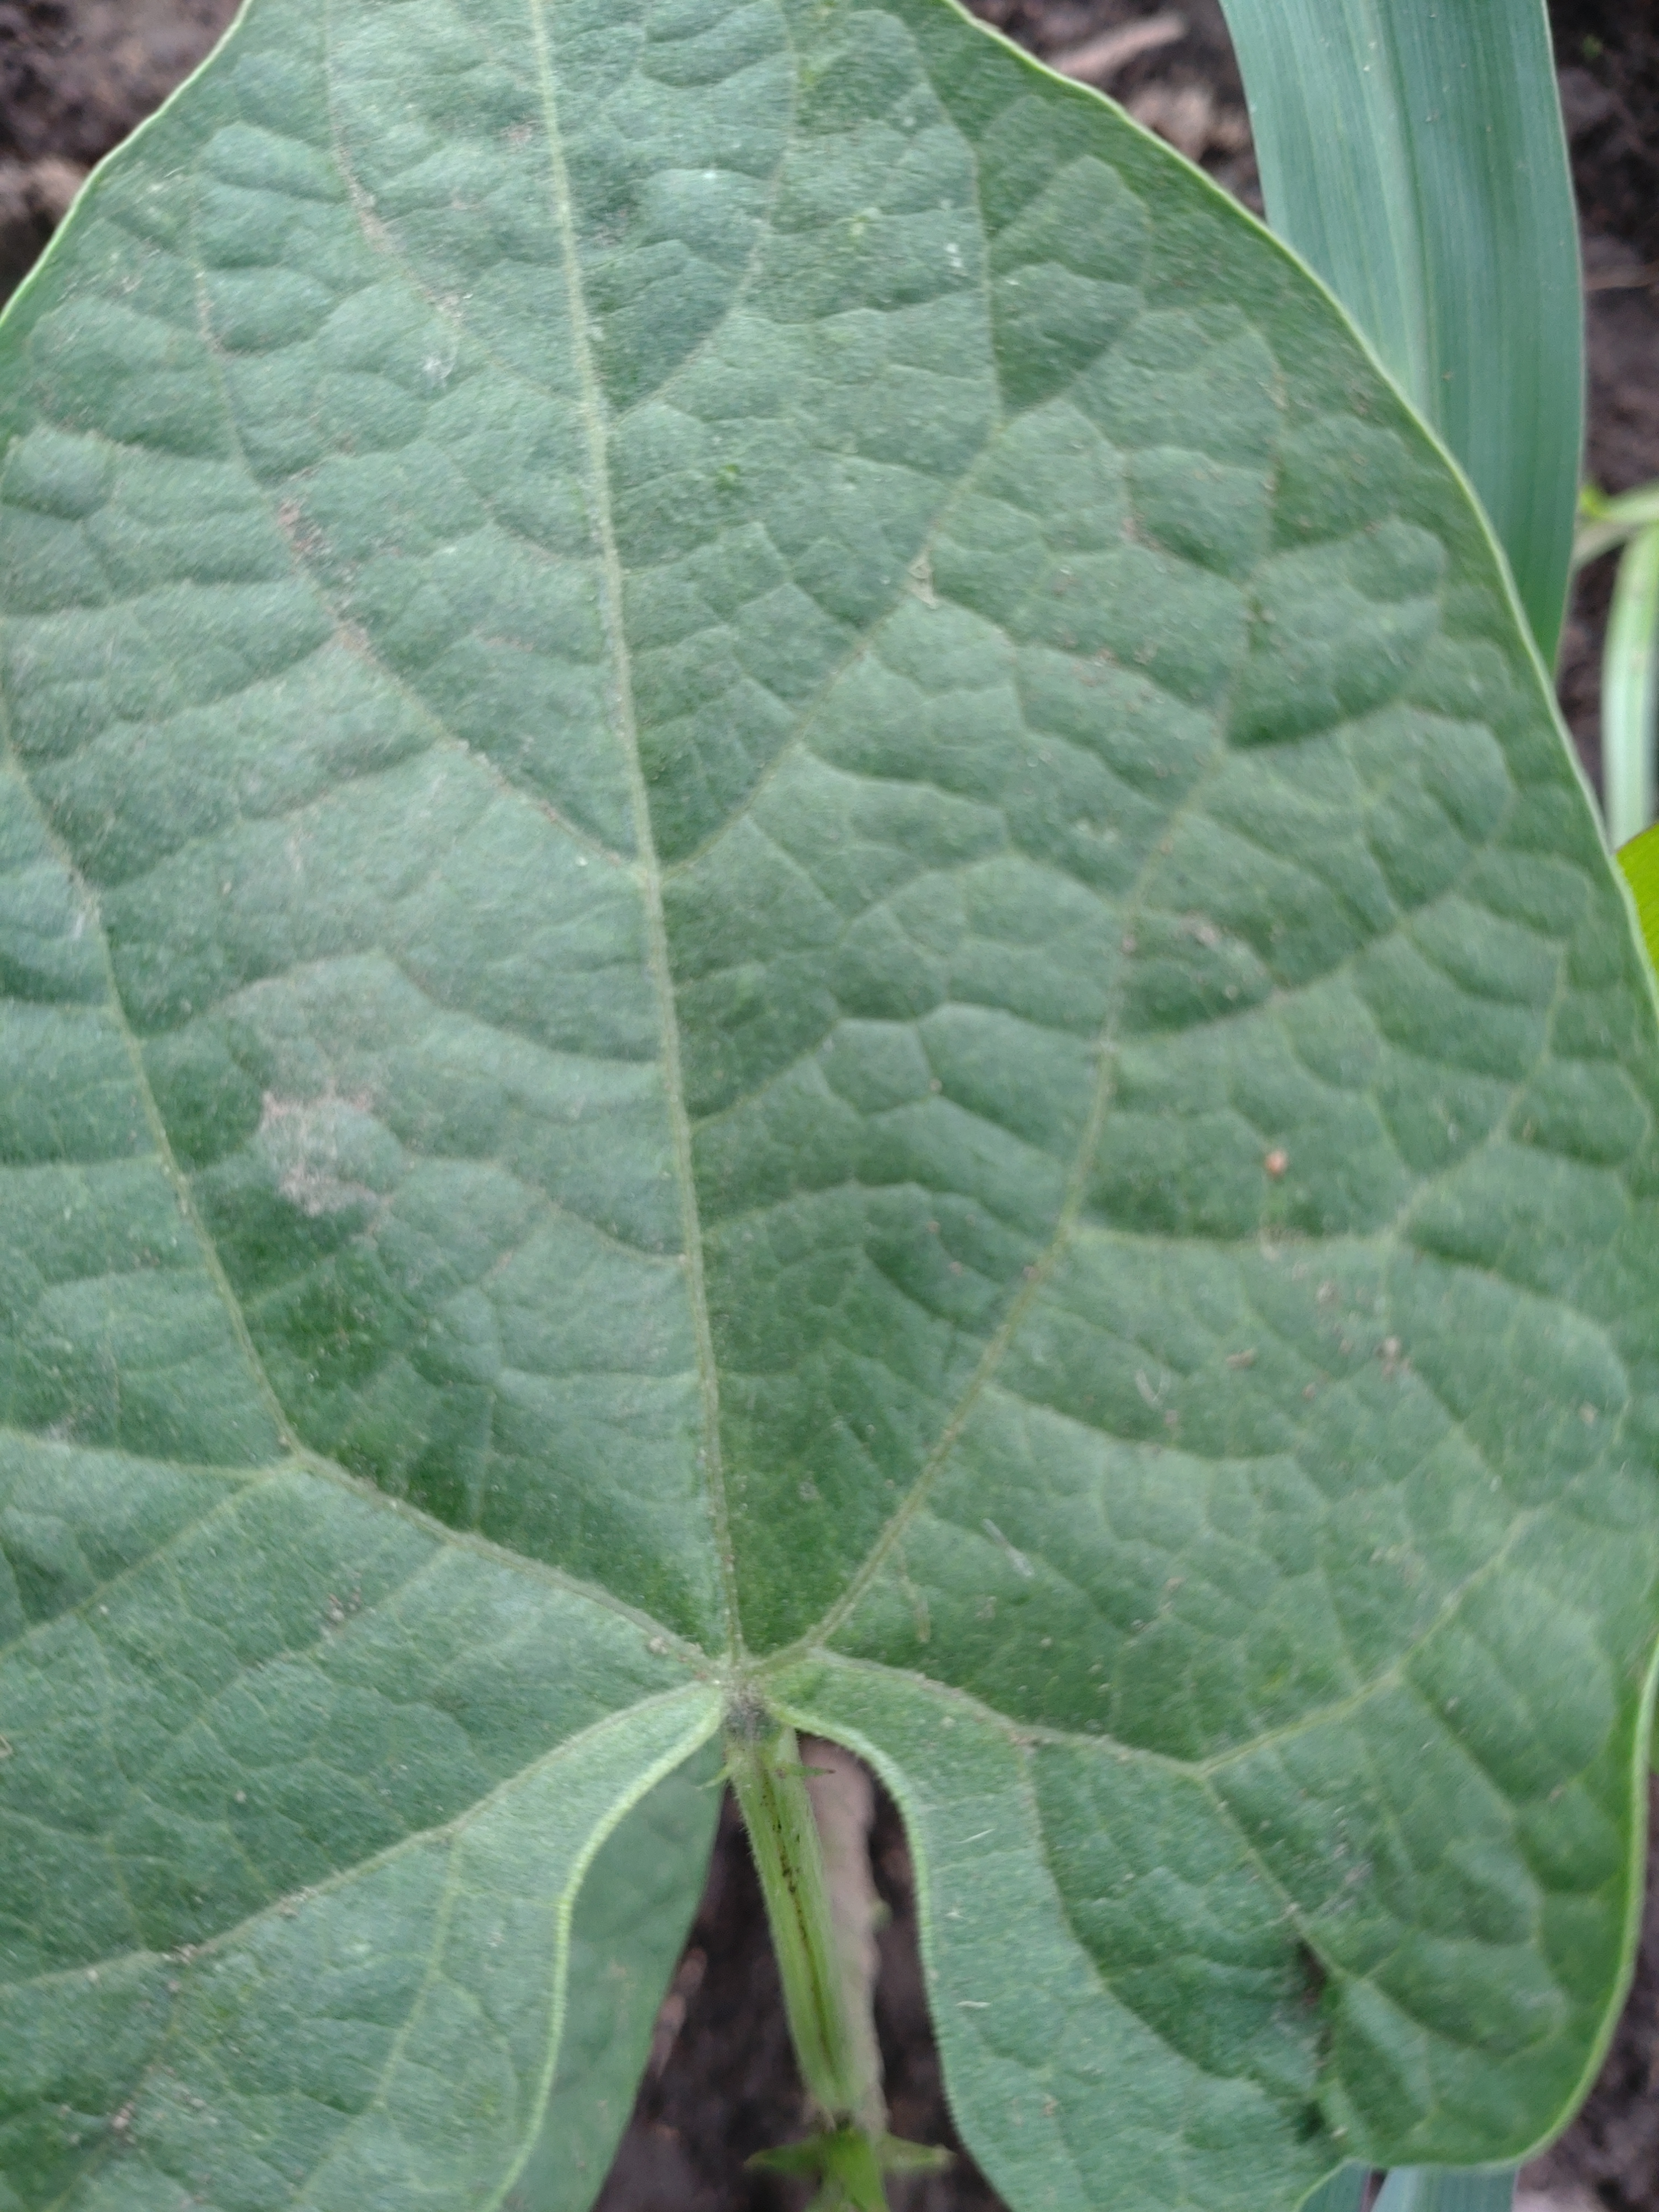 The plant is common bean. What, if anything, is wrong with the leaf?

healthy
